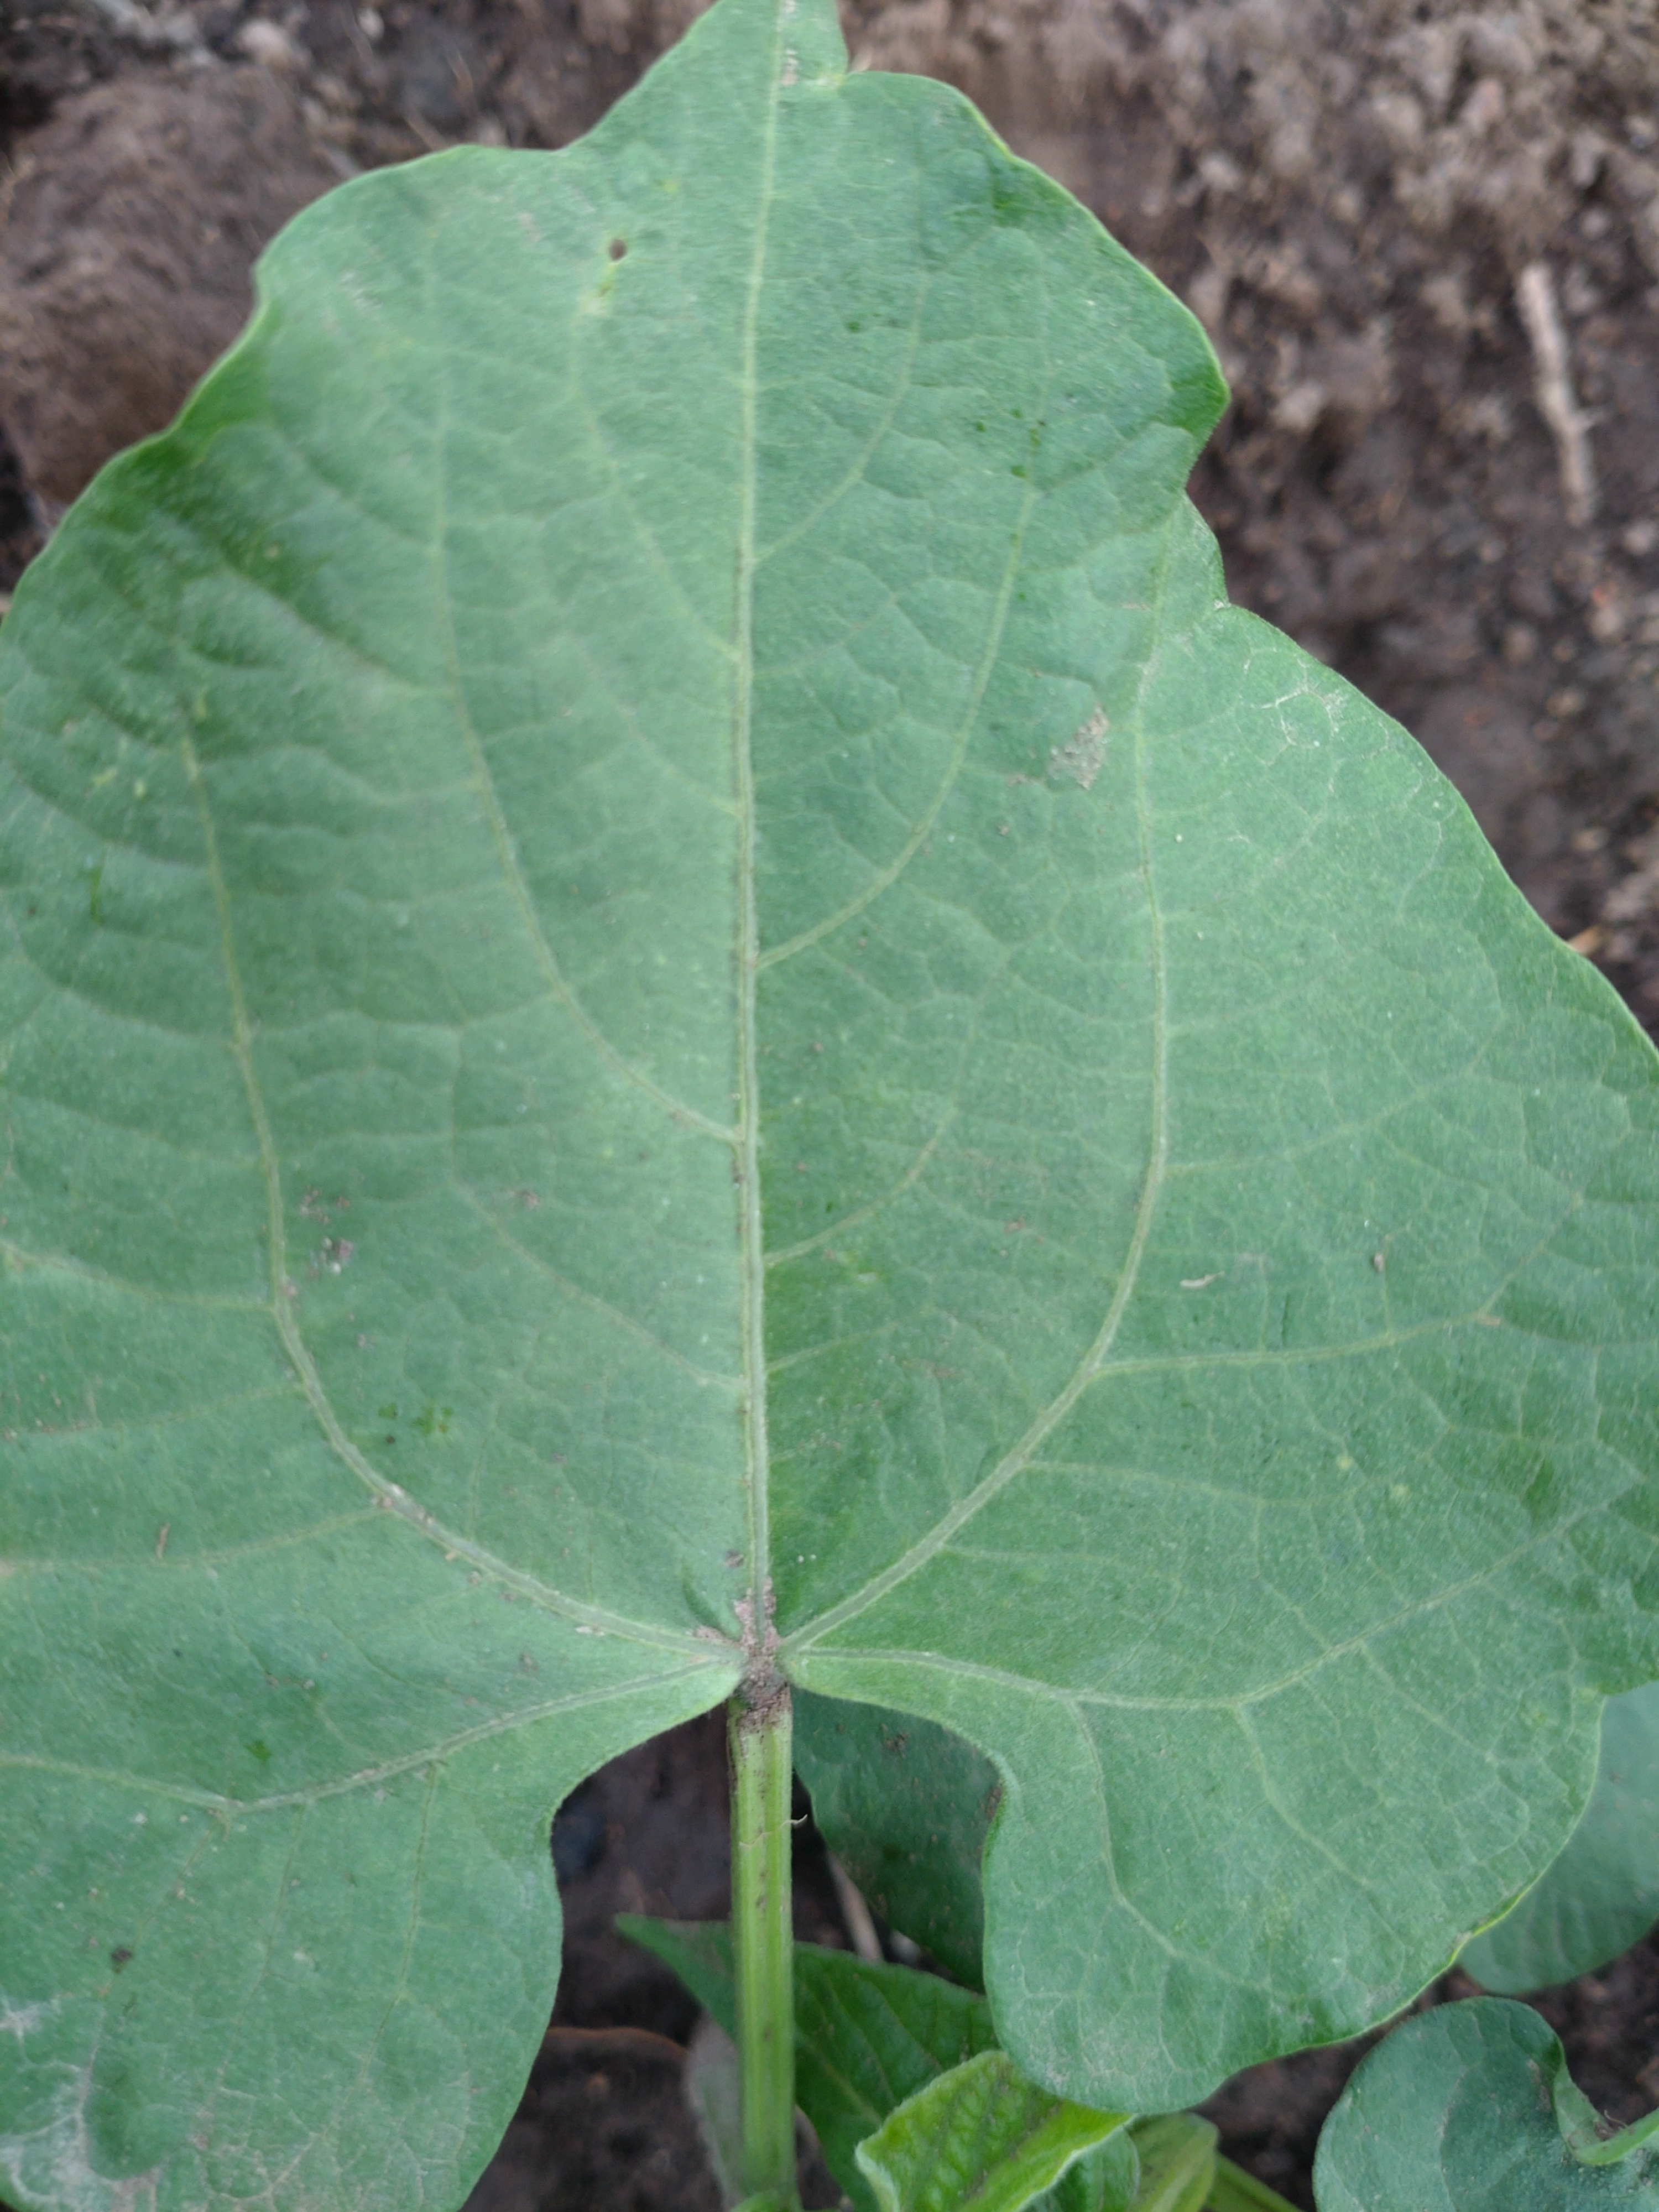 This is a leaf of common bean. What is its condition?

healthy
